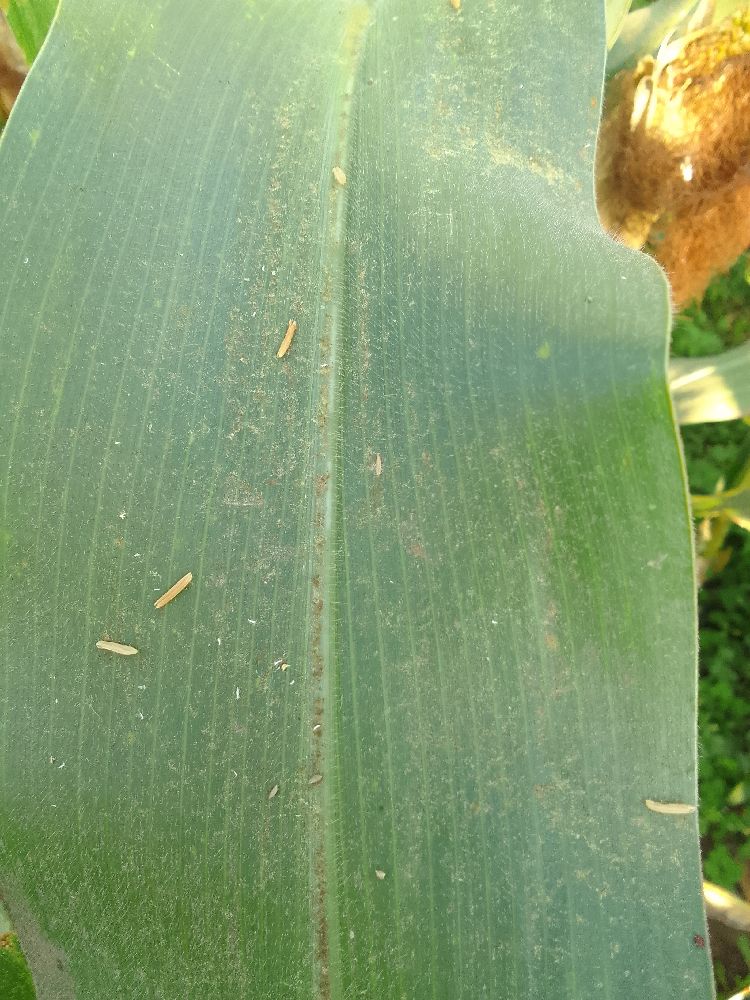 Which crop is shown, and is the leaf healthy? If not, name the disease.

maize, healthy
